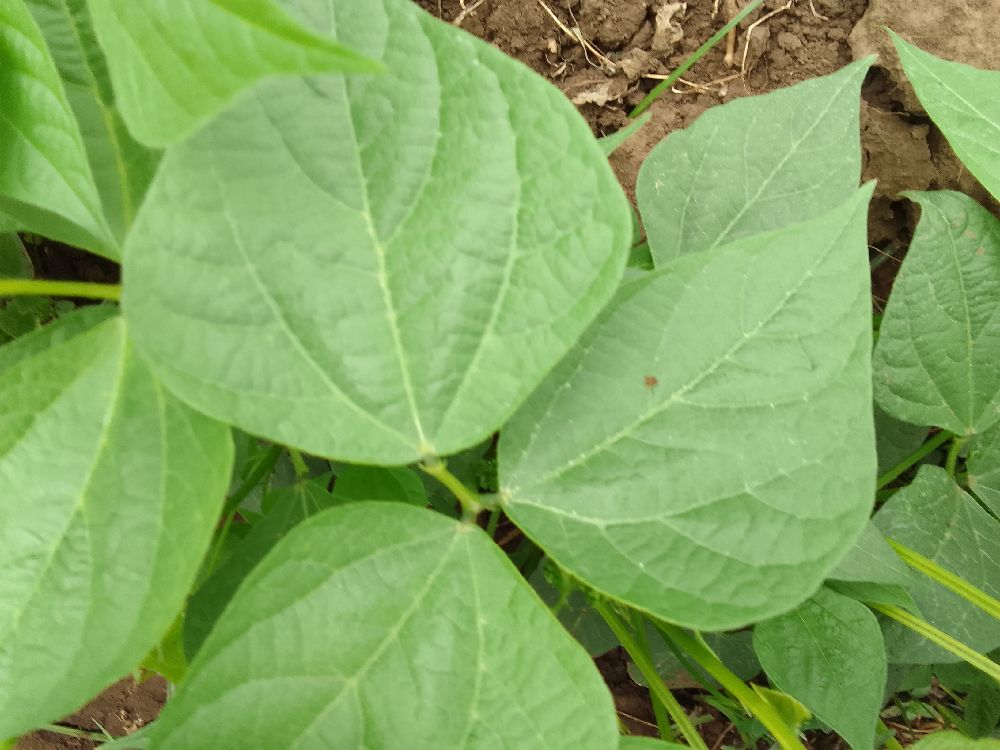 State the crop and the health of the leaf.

common bean, healthy
